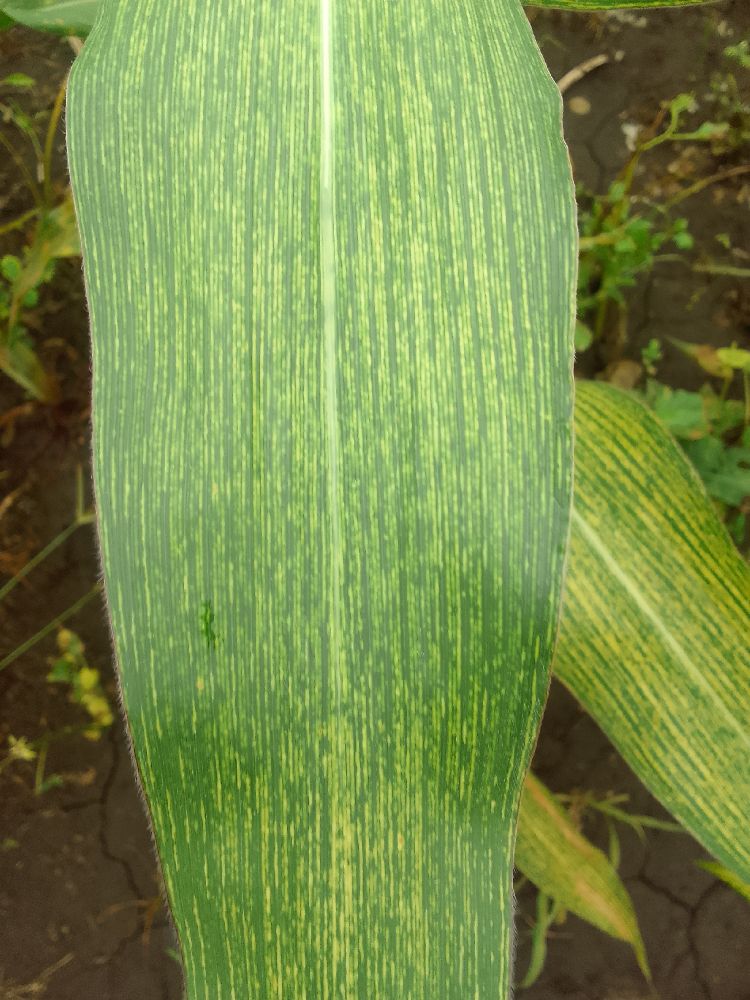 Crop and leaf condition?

maize, maize streak virus
